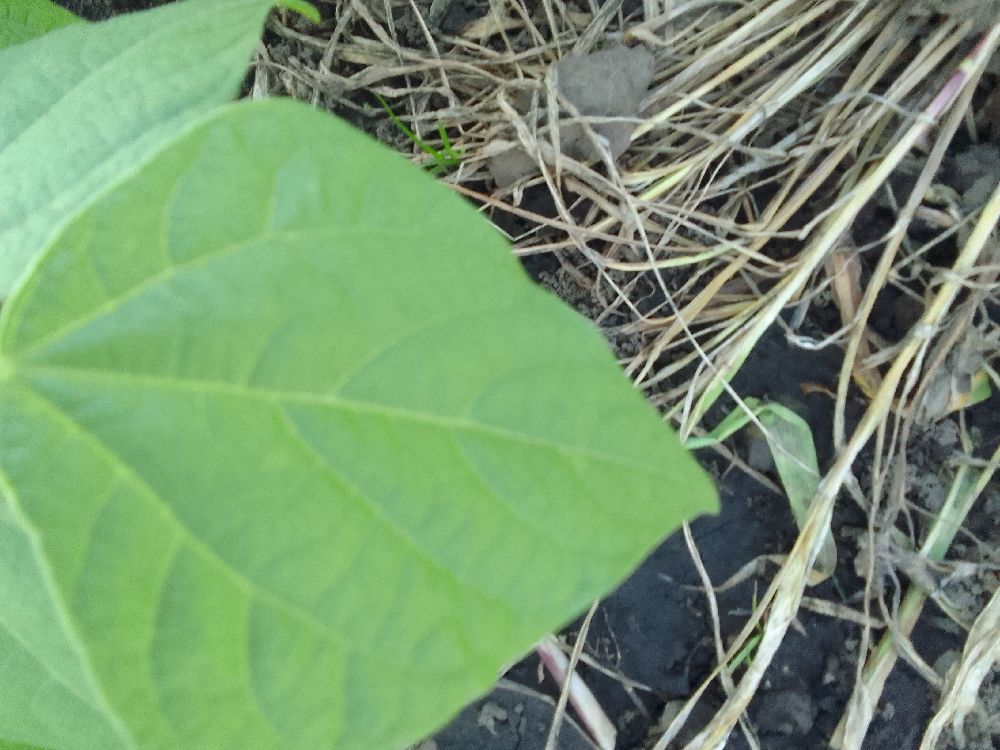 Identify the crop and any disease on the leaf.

common bean, healthy
